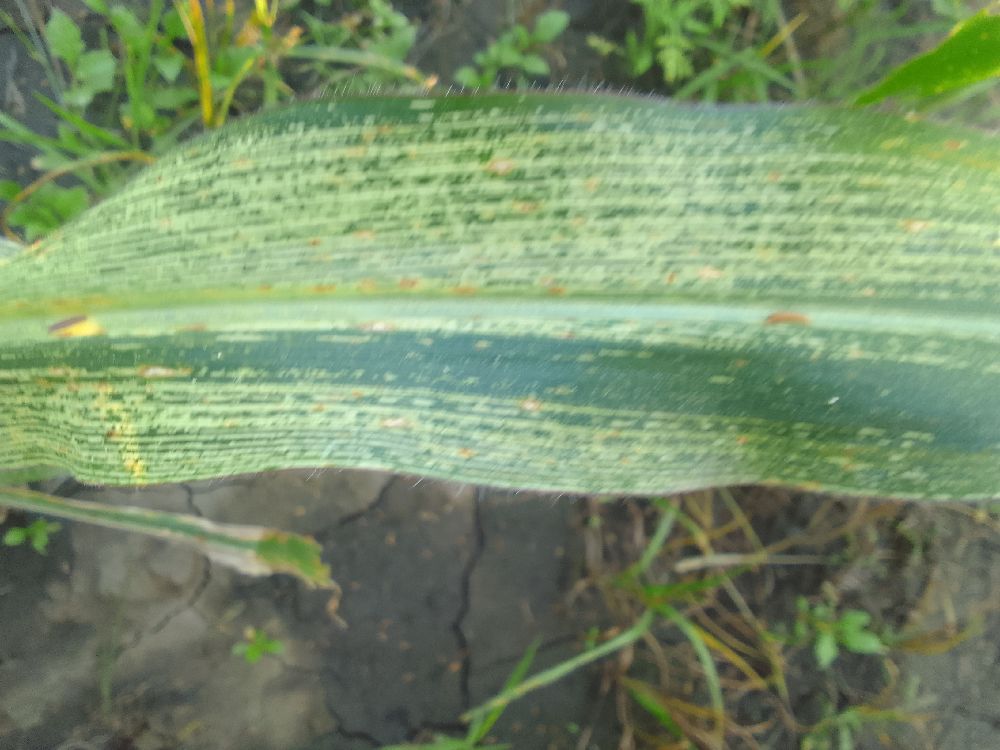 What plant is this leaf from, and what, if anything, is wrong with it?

maize, maize streak virus
